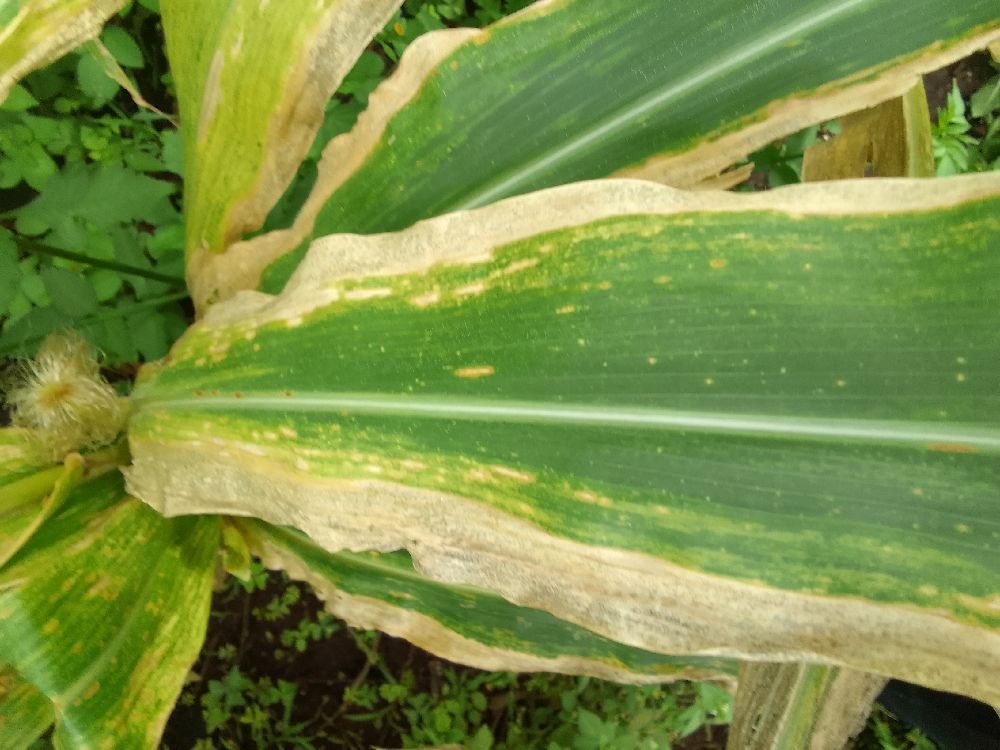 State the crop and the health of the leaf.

maize, maize lethal necrosis
